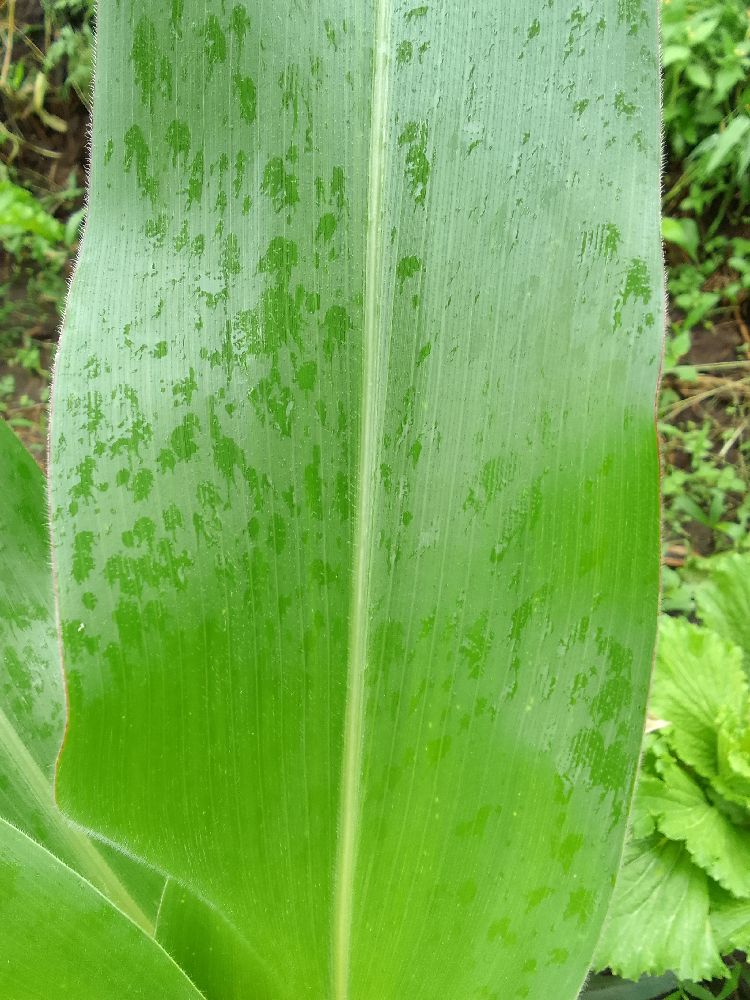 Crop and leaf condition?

maize, healthy
